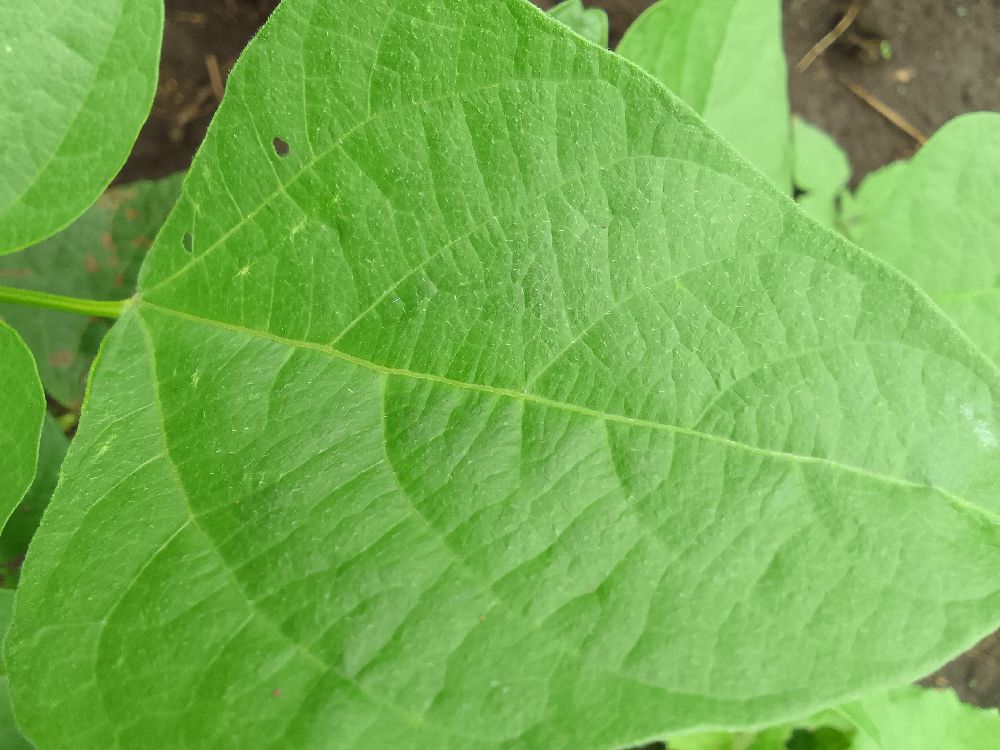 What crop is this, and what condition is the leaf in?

common bean, healthy
